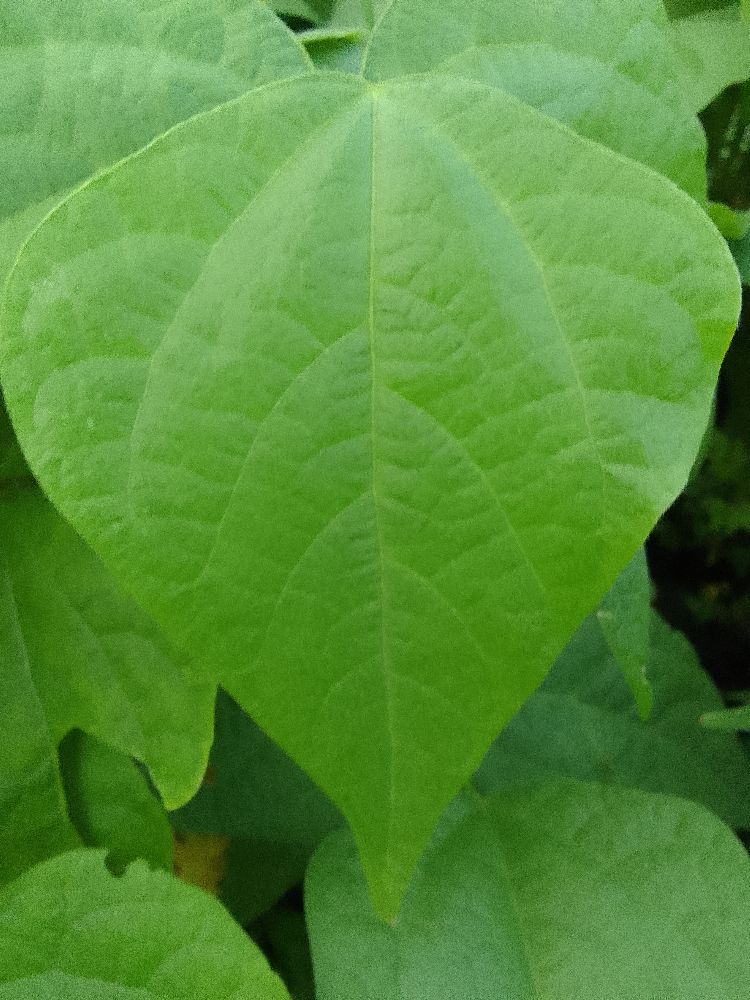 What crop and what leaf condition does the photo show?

common bean, healthy
